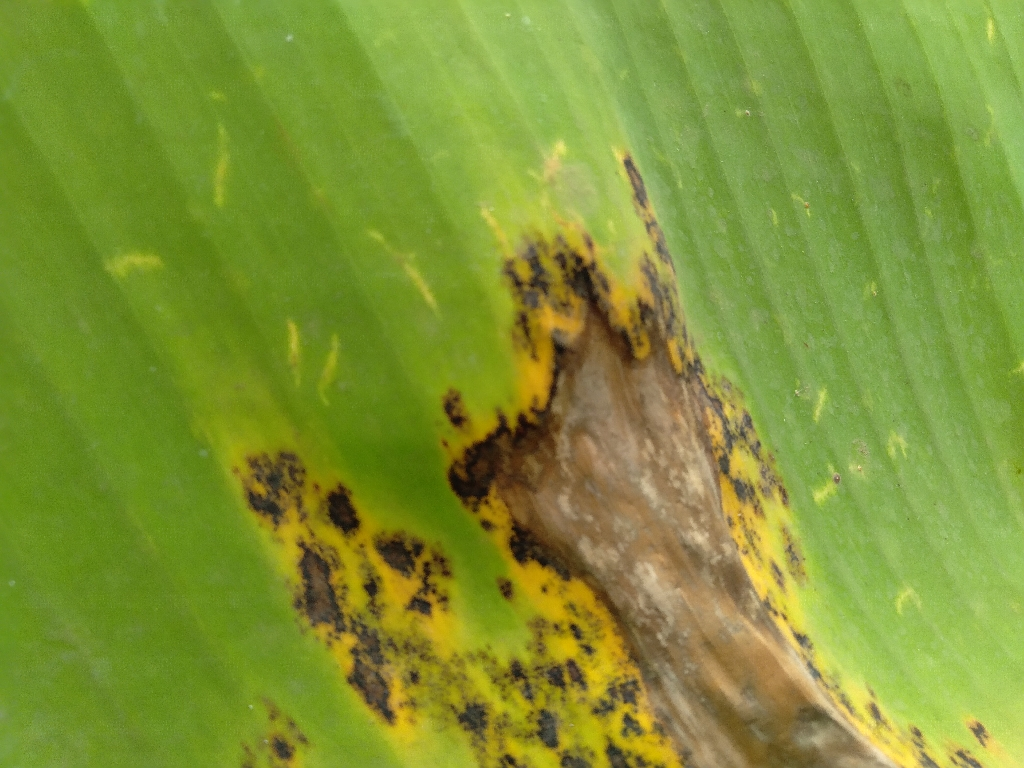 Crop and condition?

banana, black sigatoka
